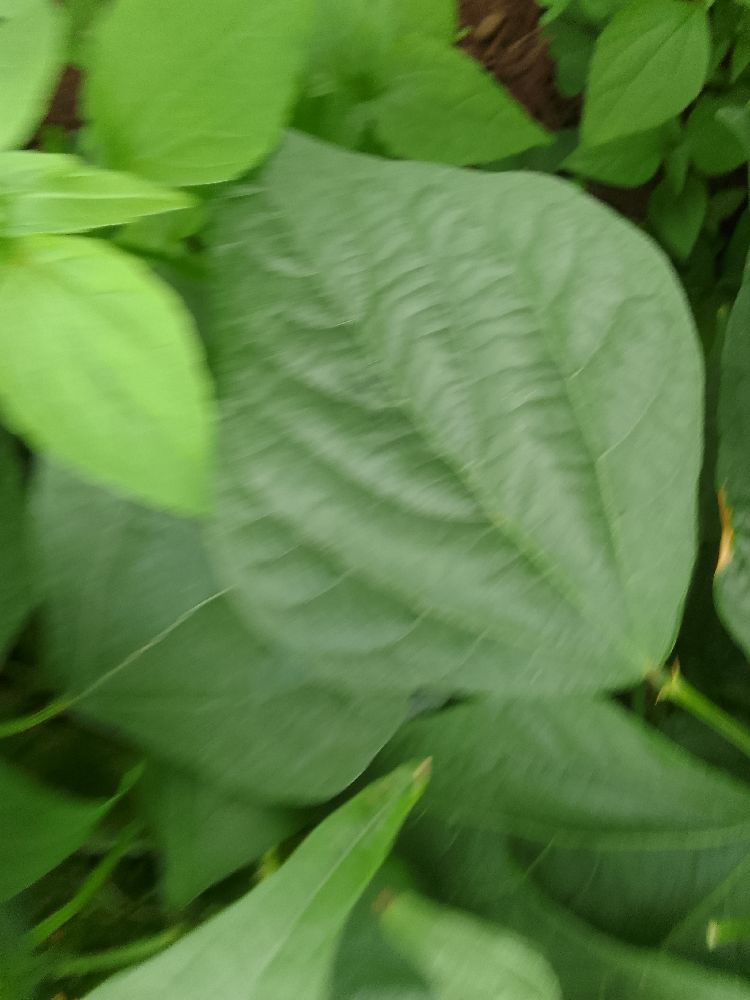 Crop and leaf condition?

common bean, healthy
